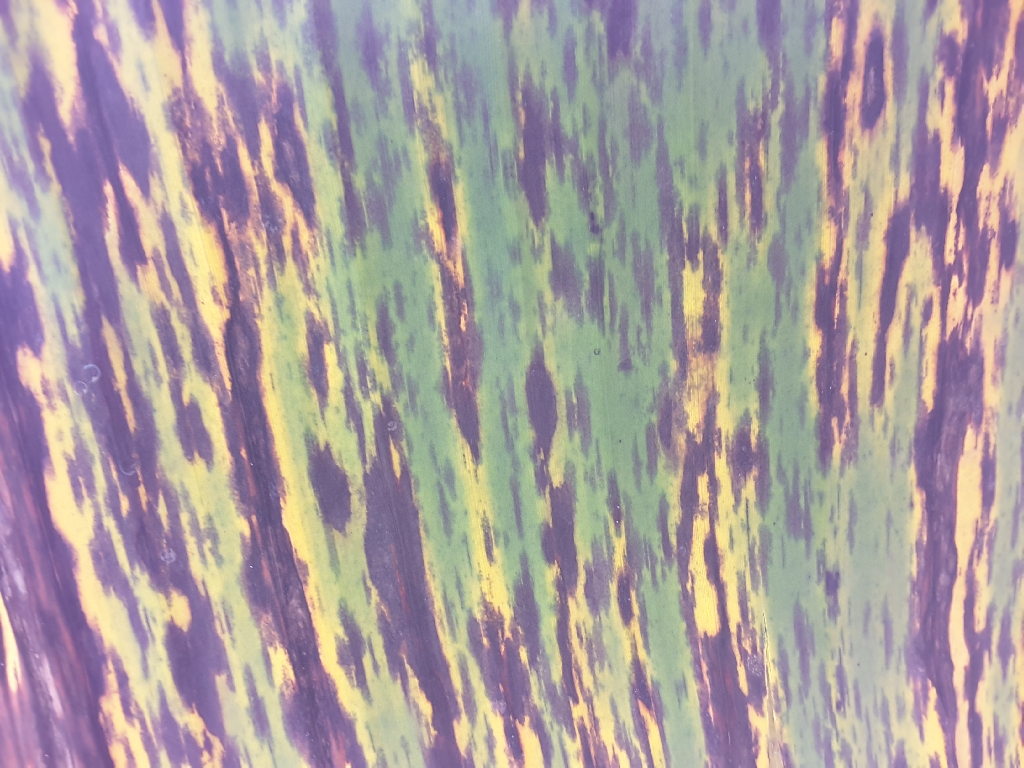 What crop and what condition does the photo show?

banana, black sigatoka
